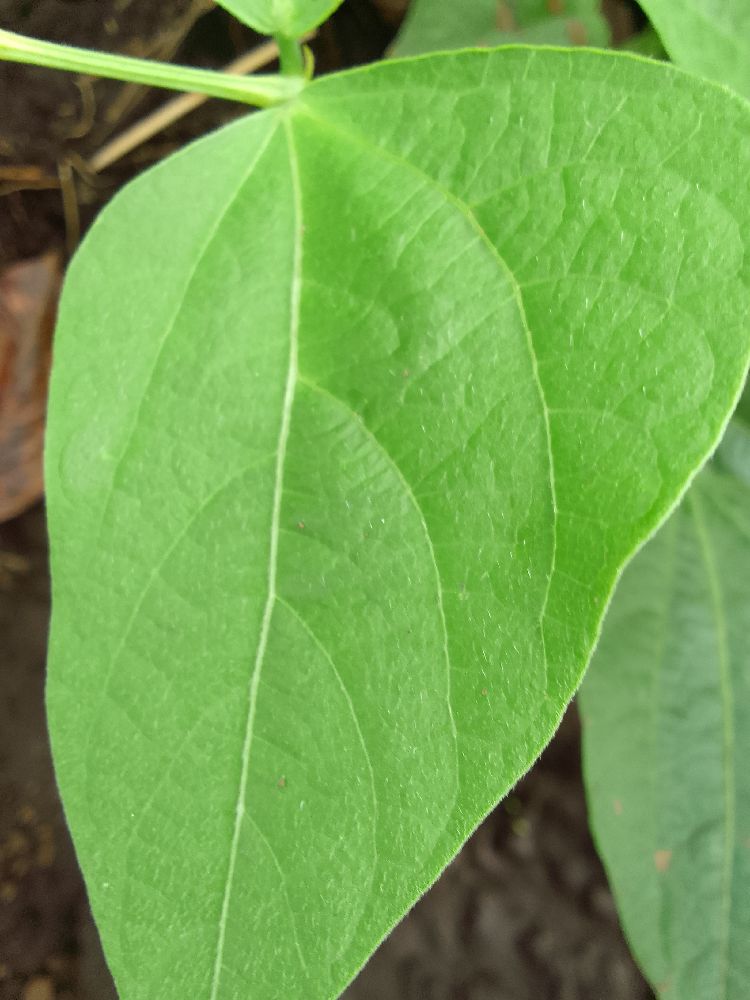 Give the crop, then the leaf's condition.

common bean, healthy
